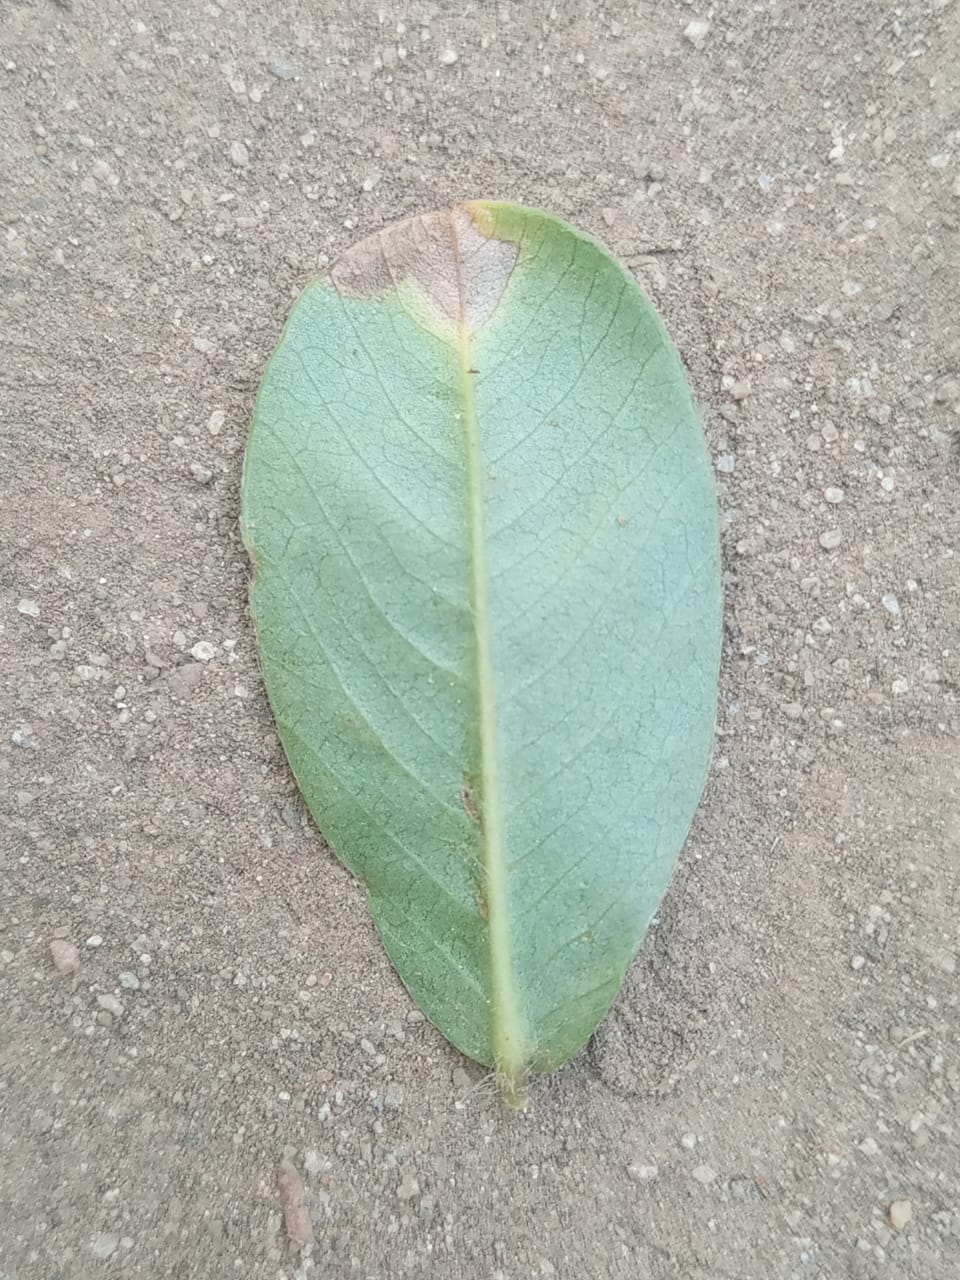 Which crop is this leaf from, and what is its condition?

peanut, phoma arachidicola
